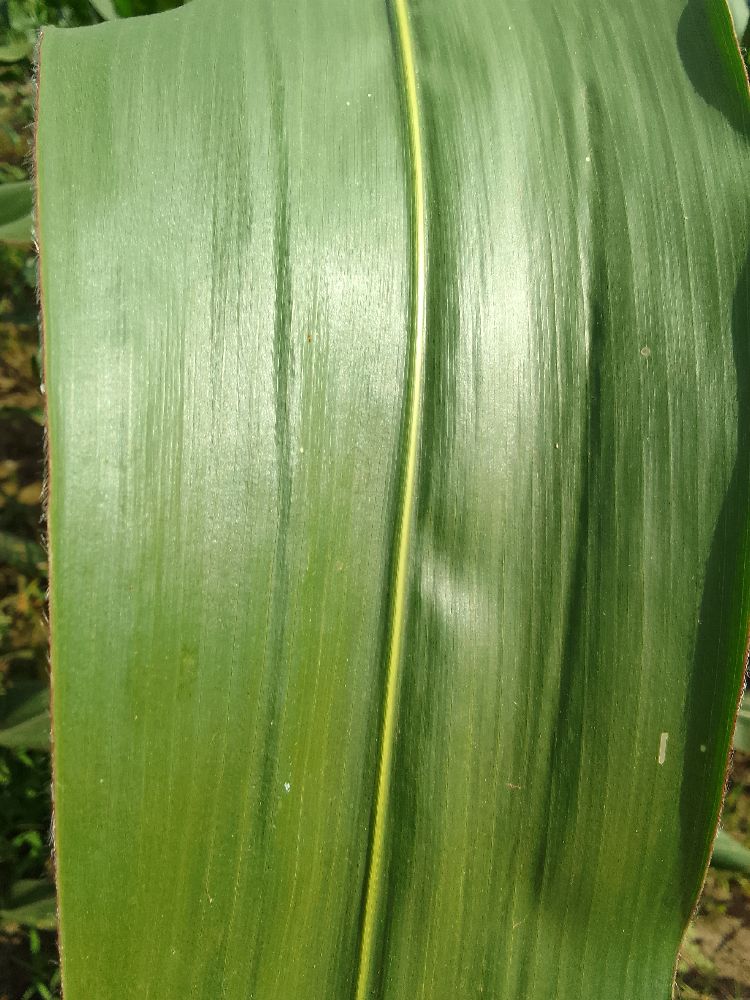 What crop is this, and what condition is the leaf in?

maize, healthy
